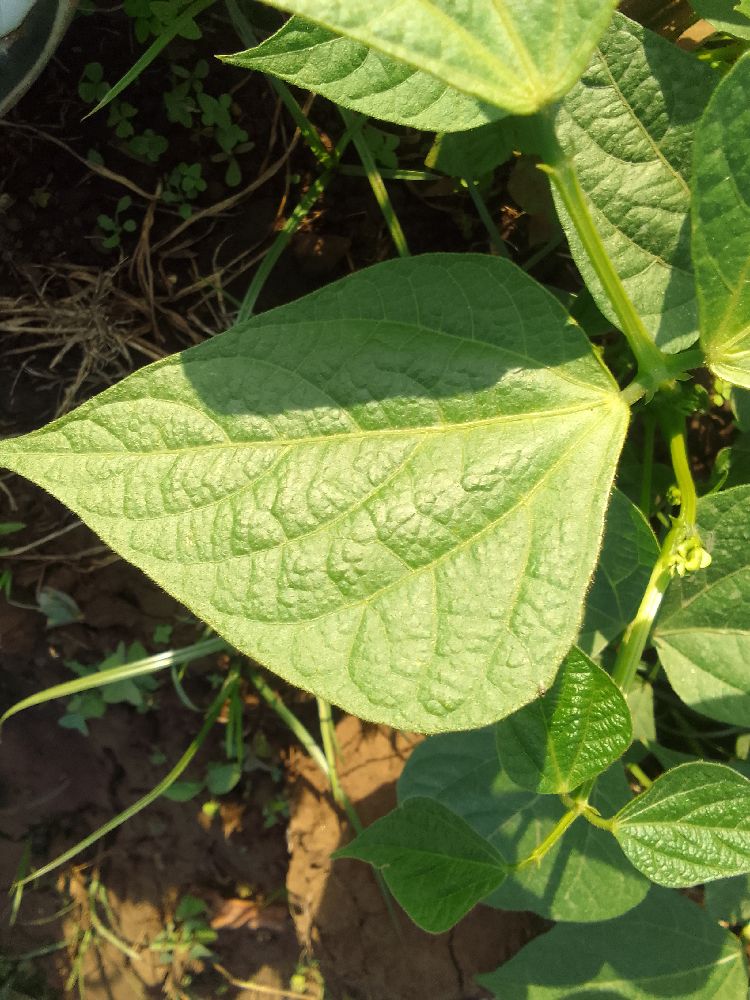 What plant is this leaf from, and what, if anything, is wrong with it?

common bean, healthy
